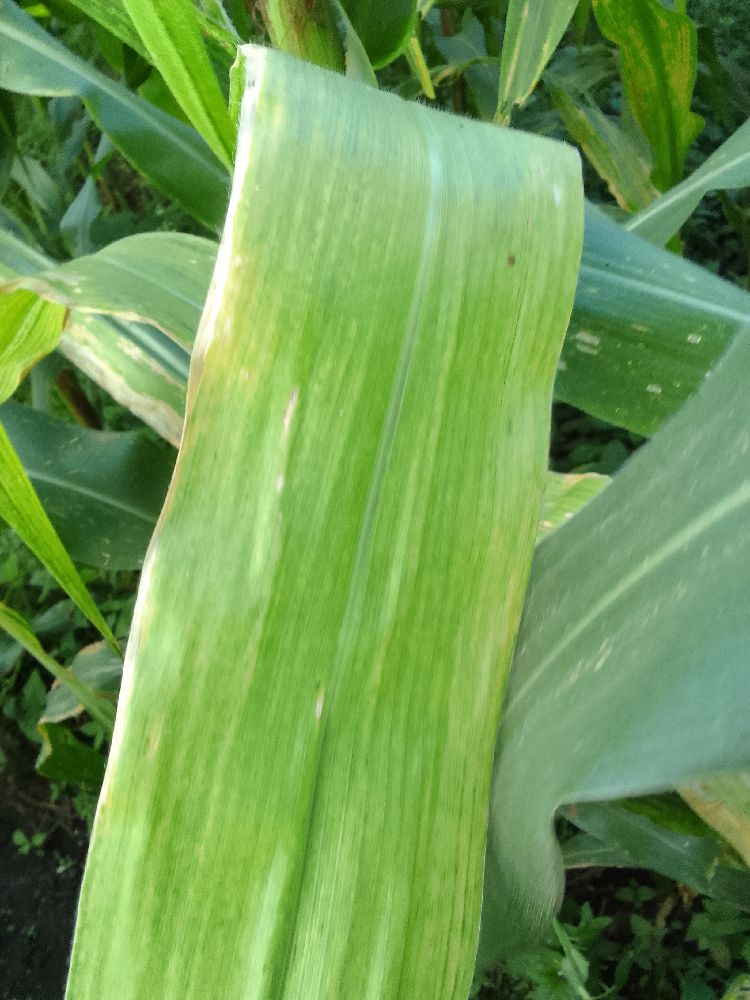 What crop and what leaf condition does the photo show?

maize, maize lethal necrosis
